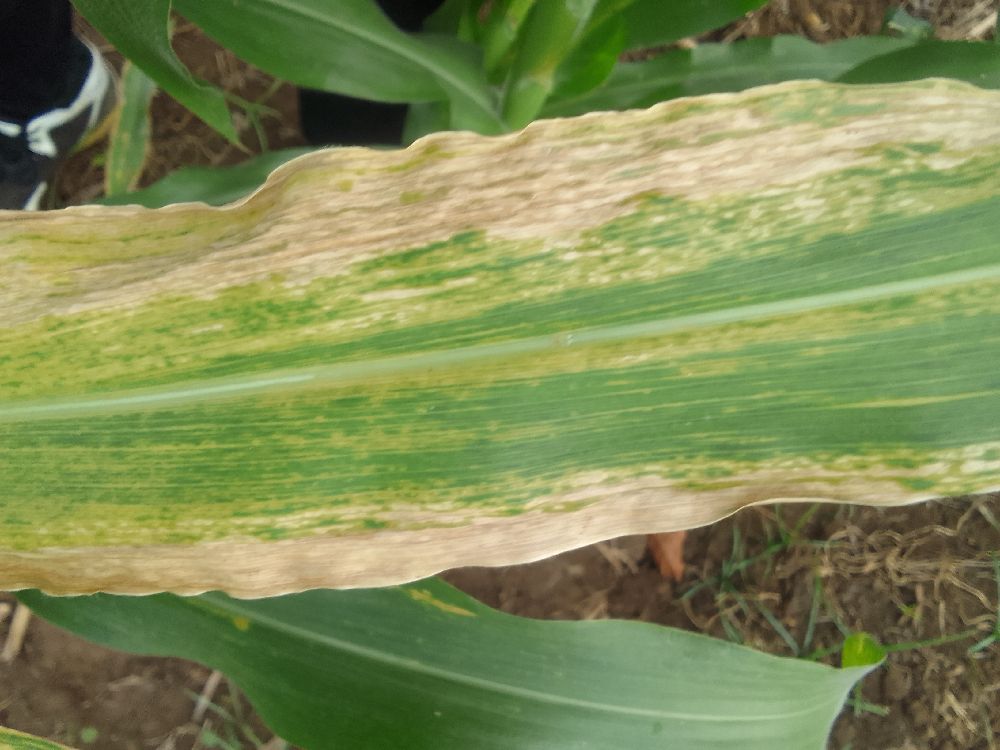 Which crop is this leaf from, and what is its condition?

maize, maize lethal necrosis
